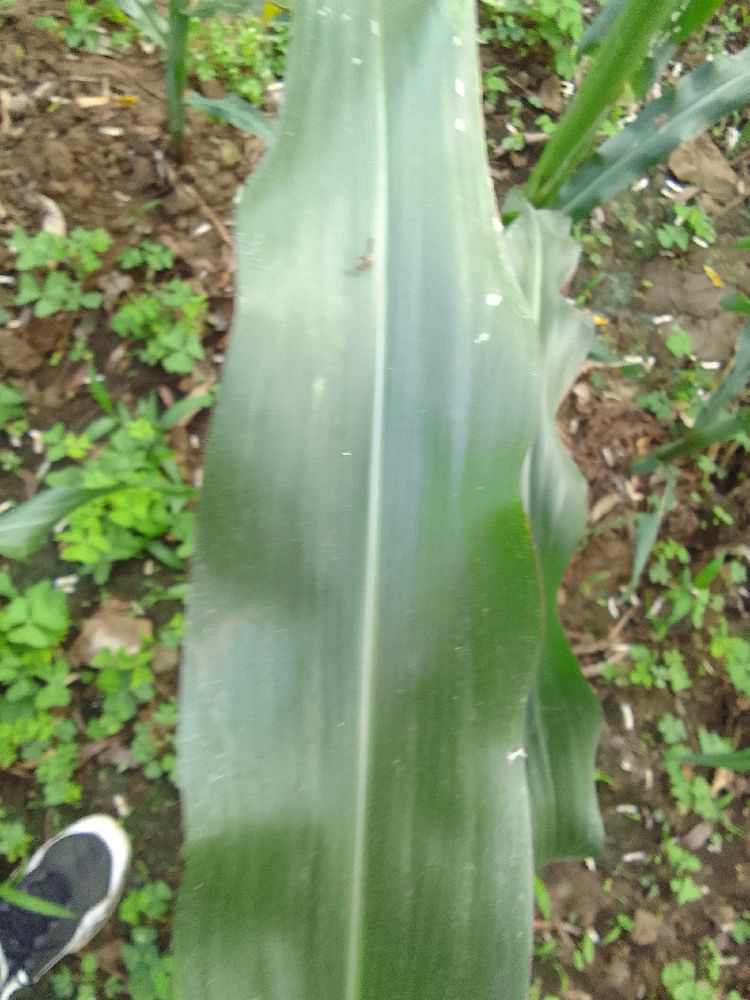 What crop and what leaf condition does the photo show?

maize, healthy
